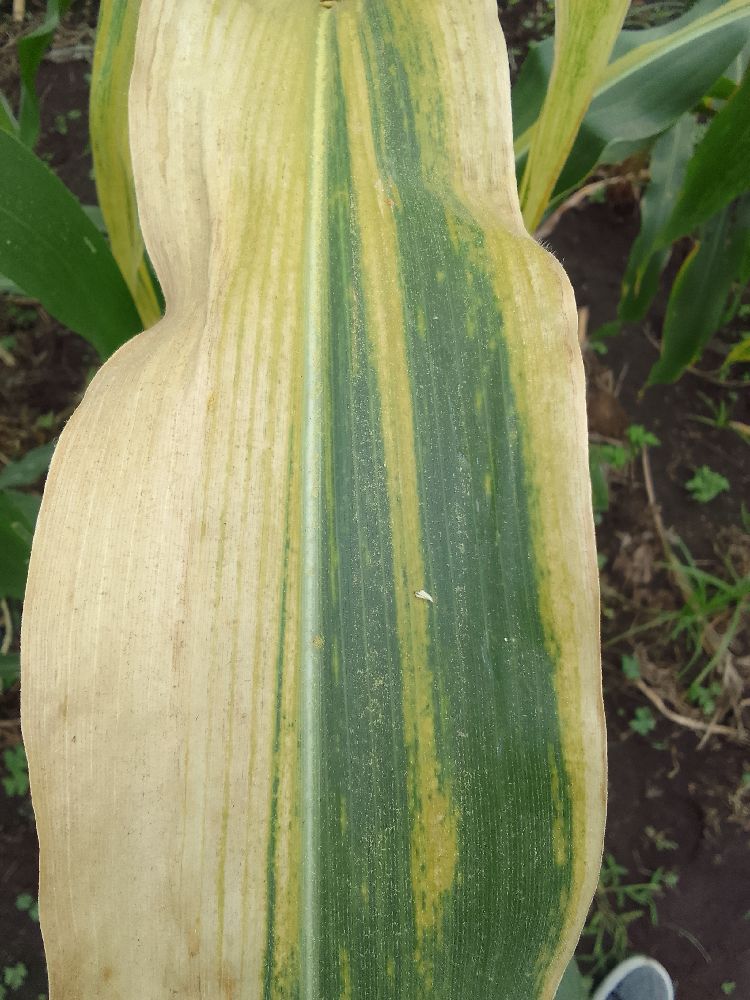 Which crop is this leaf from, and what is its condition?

maize, maize lethal necrosis
